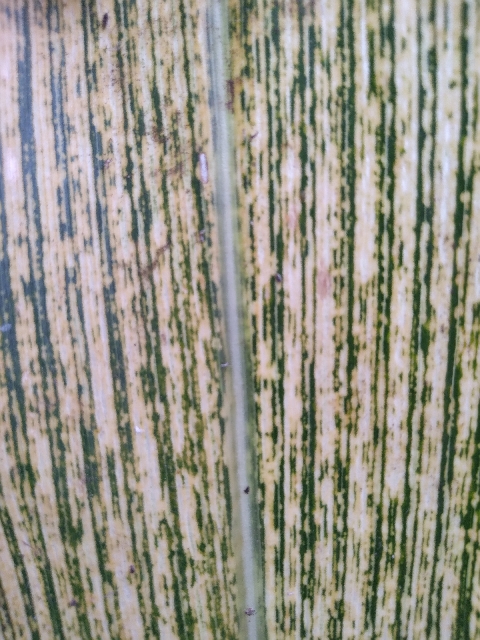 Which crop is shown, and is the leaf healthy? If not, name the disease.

maize, maize streak virus
